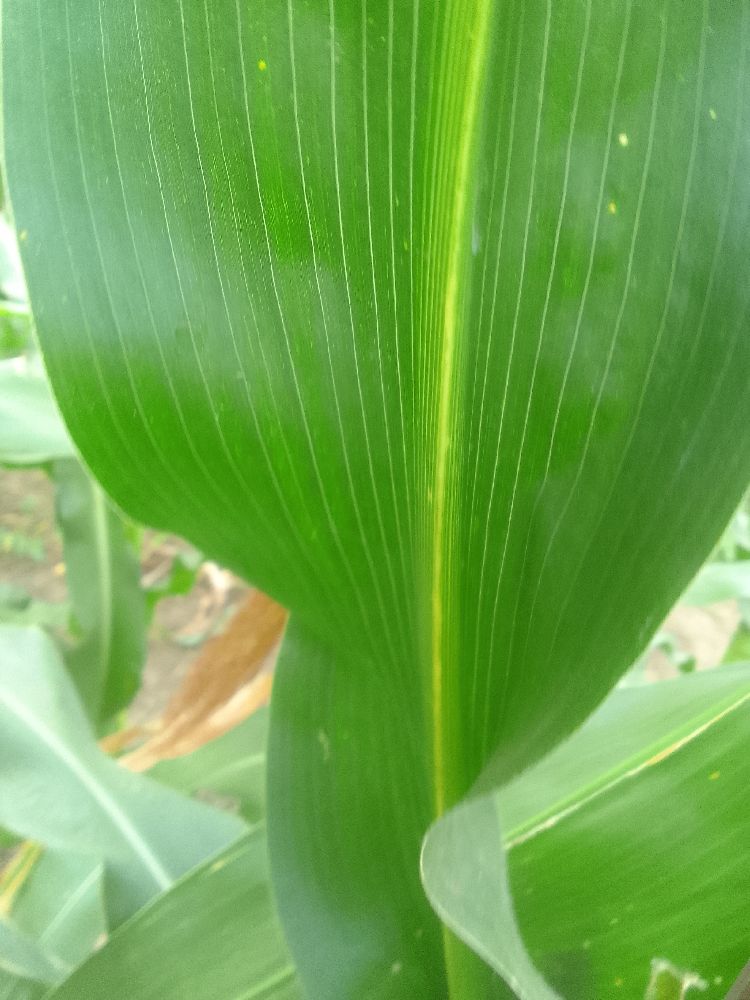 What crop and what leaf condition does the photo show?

maize, healthy
